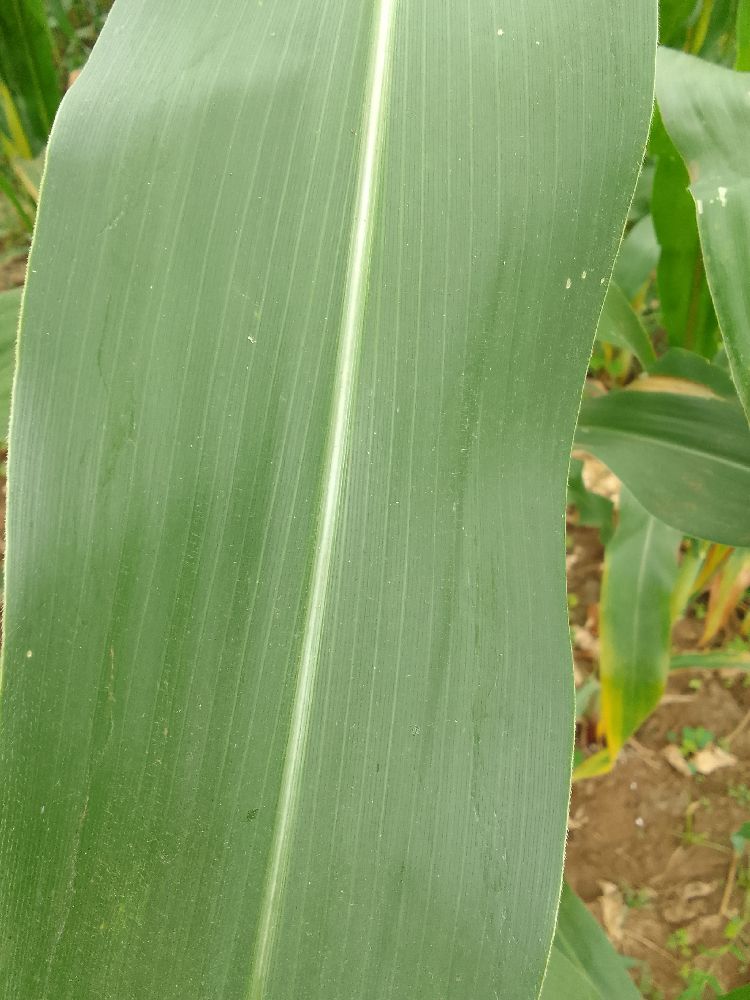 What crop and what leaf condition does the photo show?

maize, healthy
